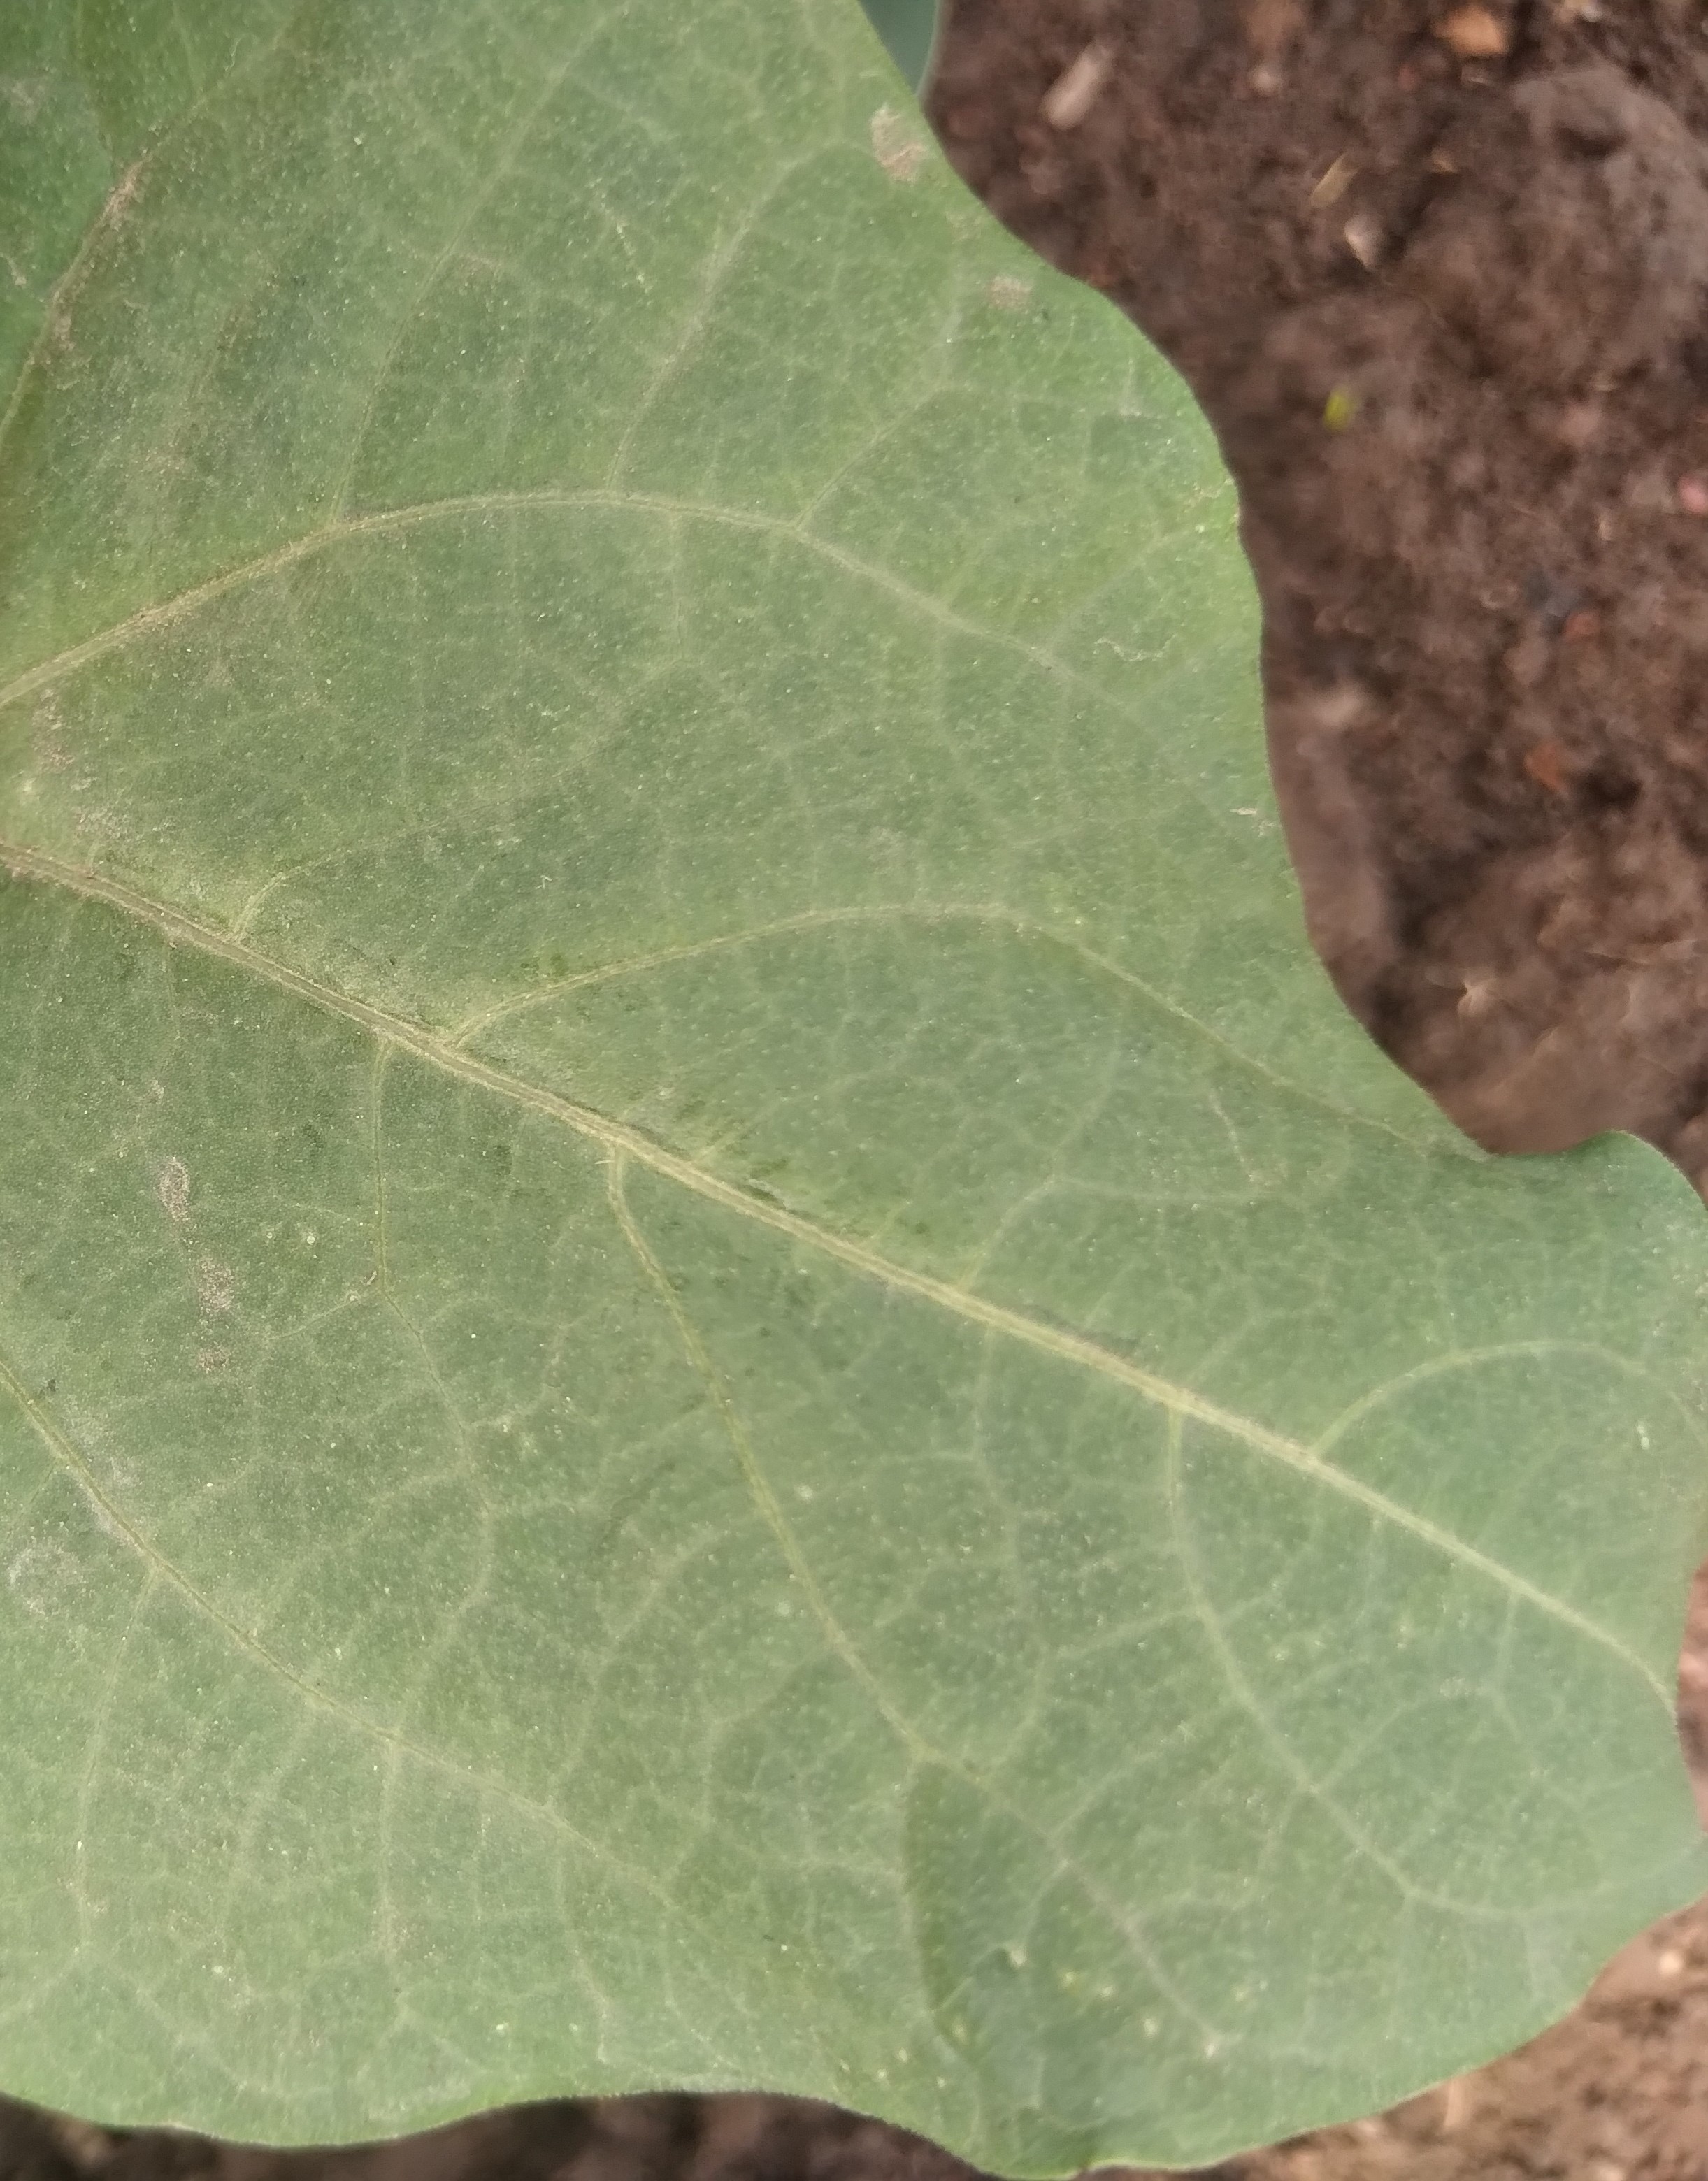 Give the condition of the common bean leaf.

healthy
